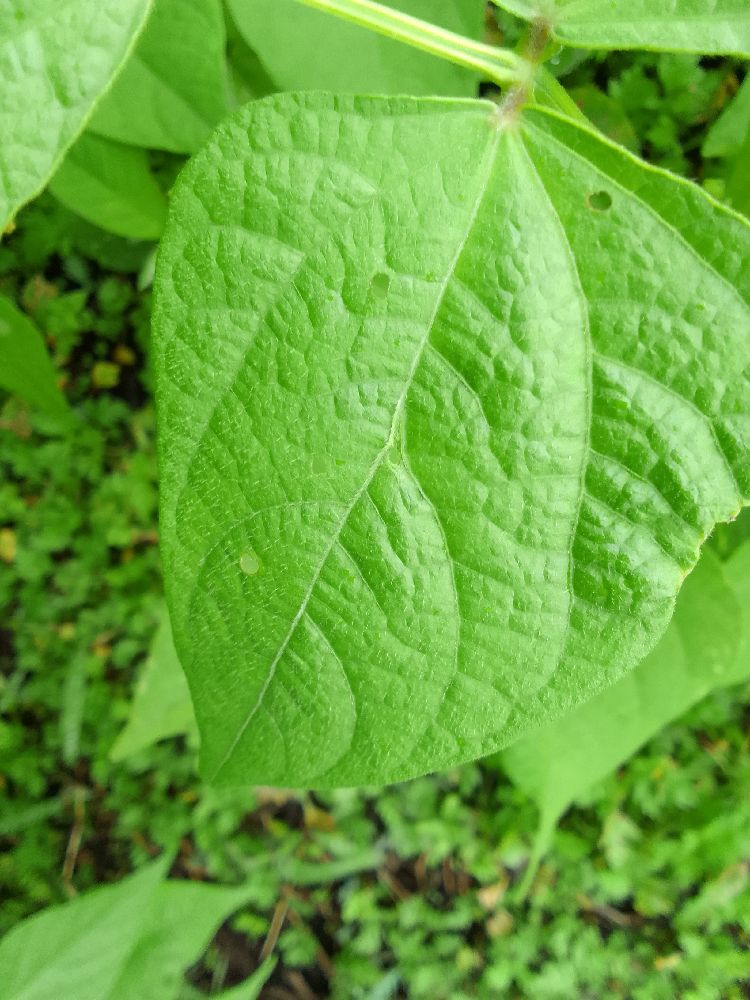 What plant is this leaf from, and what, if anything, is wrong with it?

common bean, healthy
